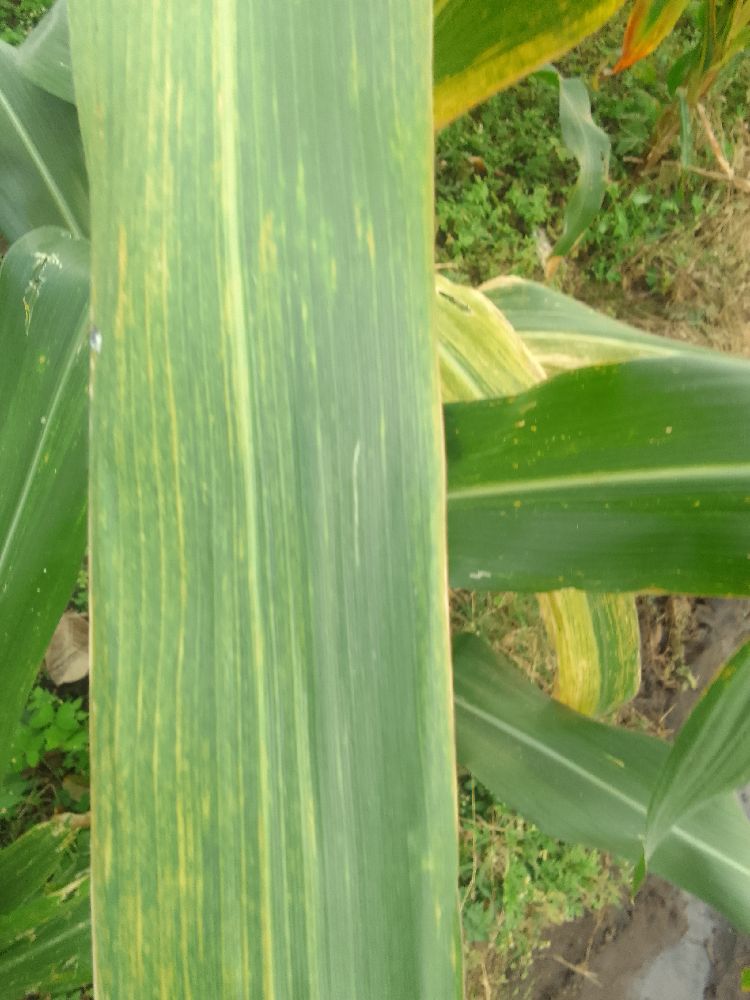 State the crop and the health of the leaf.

maize, maize lethal necrosis
